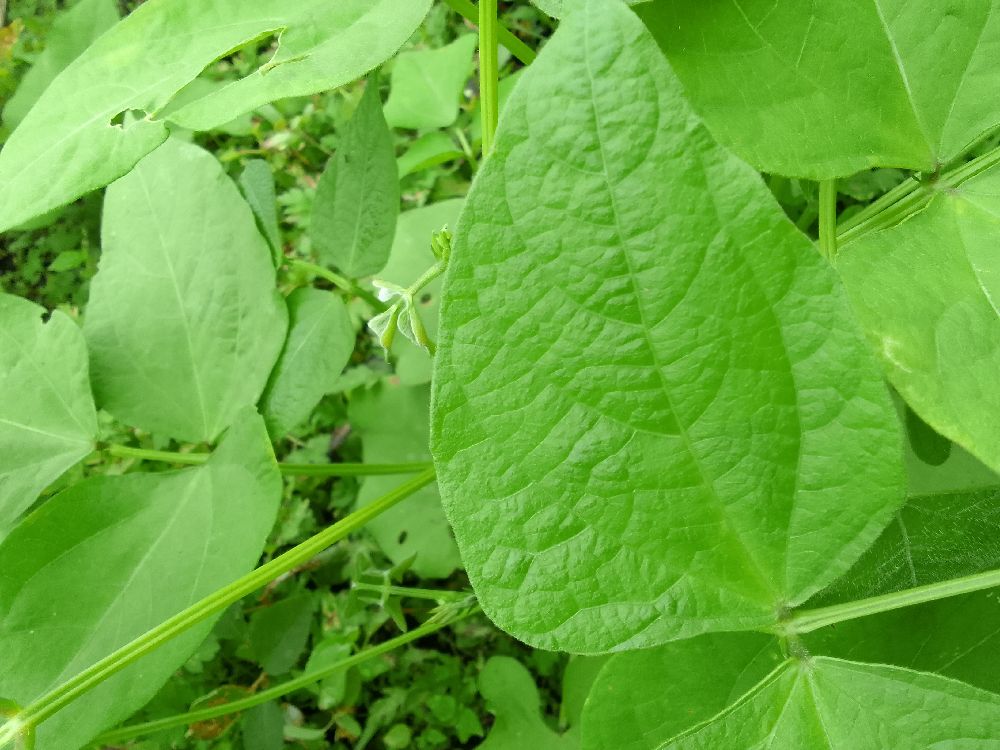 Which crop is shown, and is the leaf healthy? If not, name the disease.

common bean, healthy
